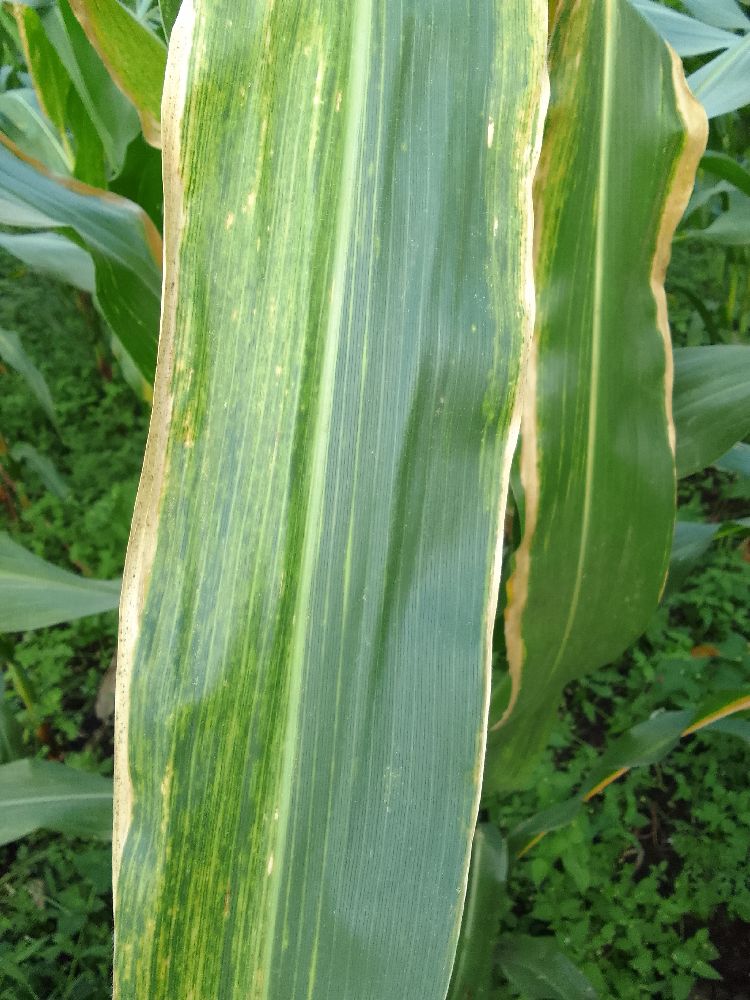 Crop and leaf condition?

maize, maize lethal necrosis
